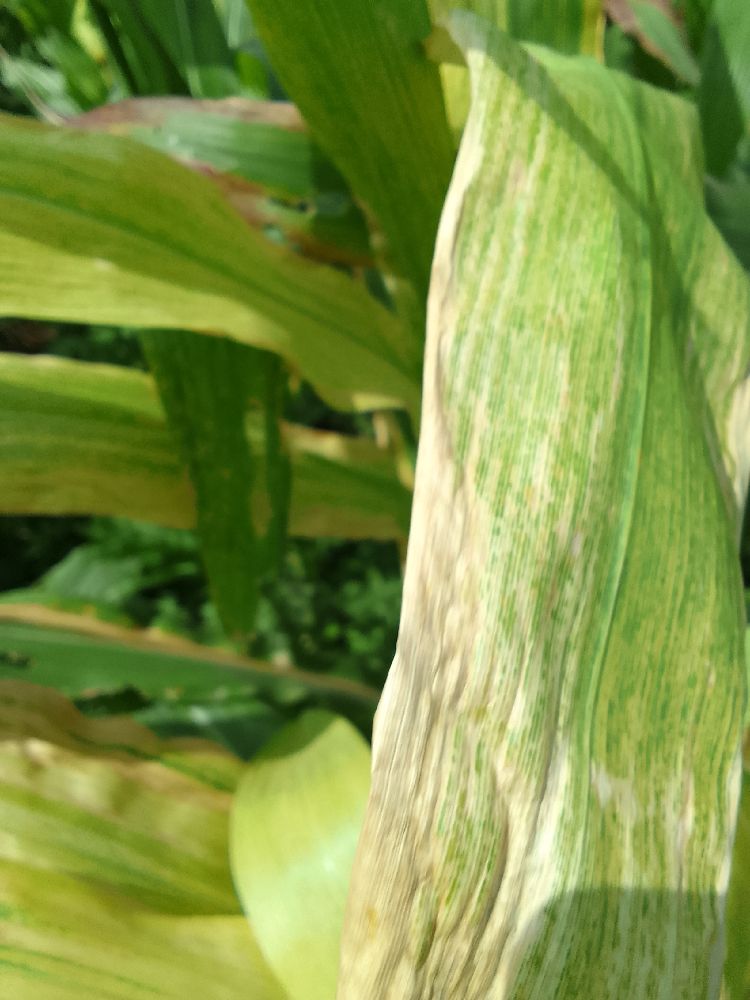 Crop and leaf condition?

maize, maize lethal necrosis
